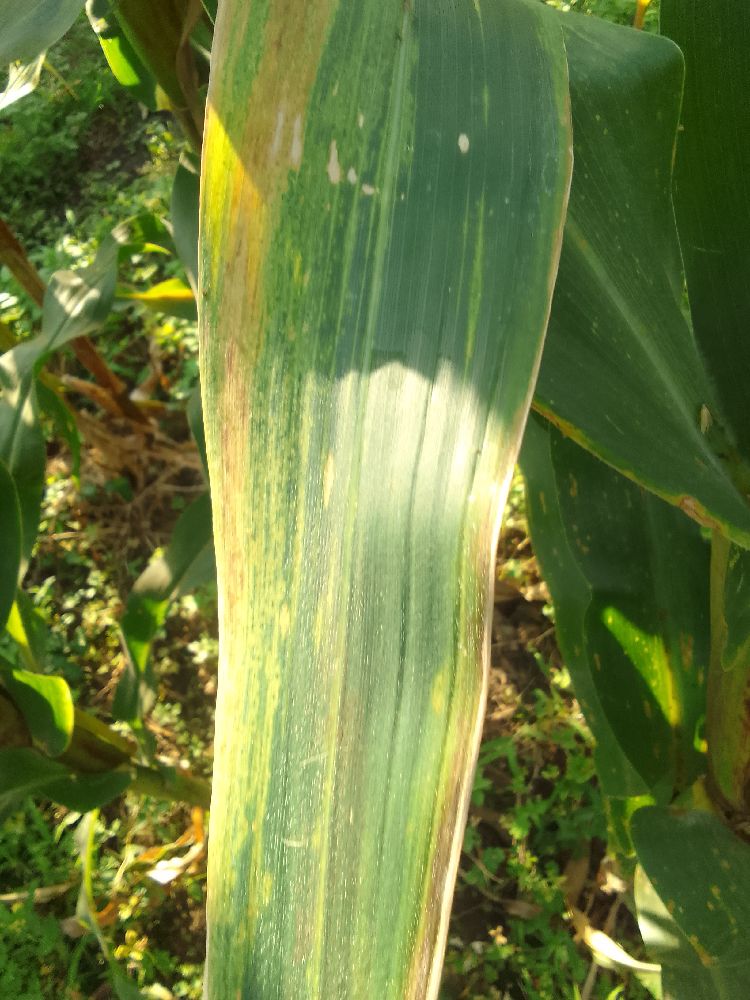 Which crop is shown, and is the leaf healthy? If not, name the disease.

maize, maize lethal necrosis
